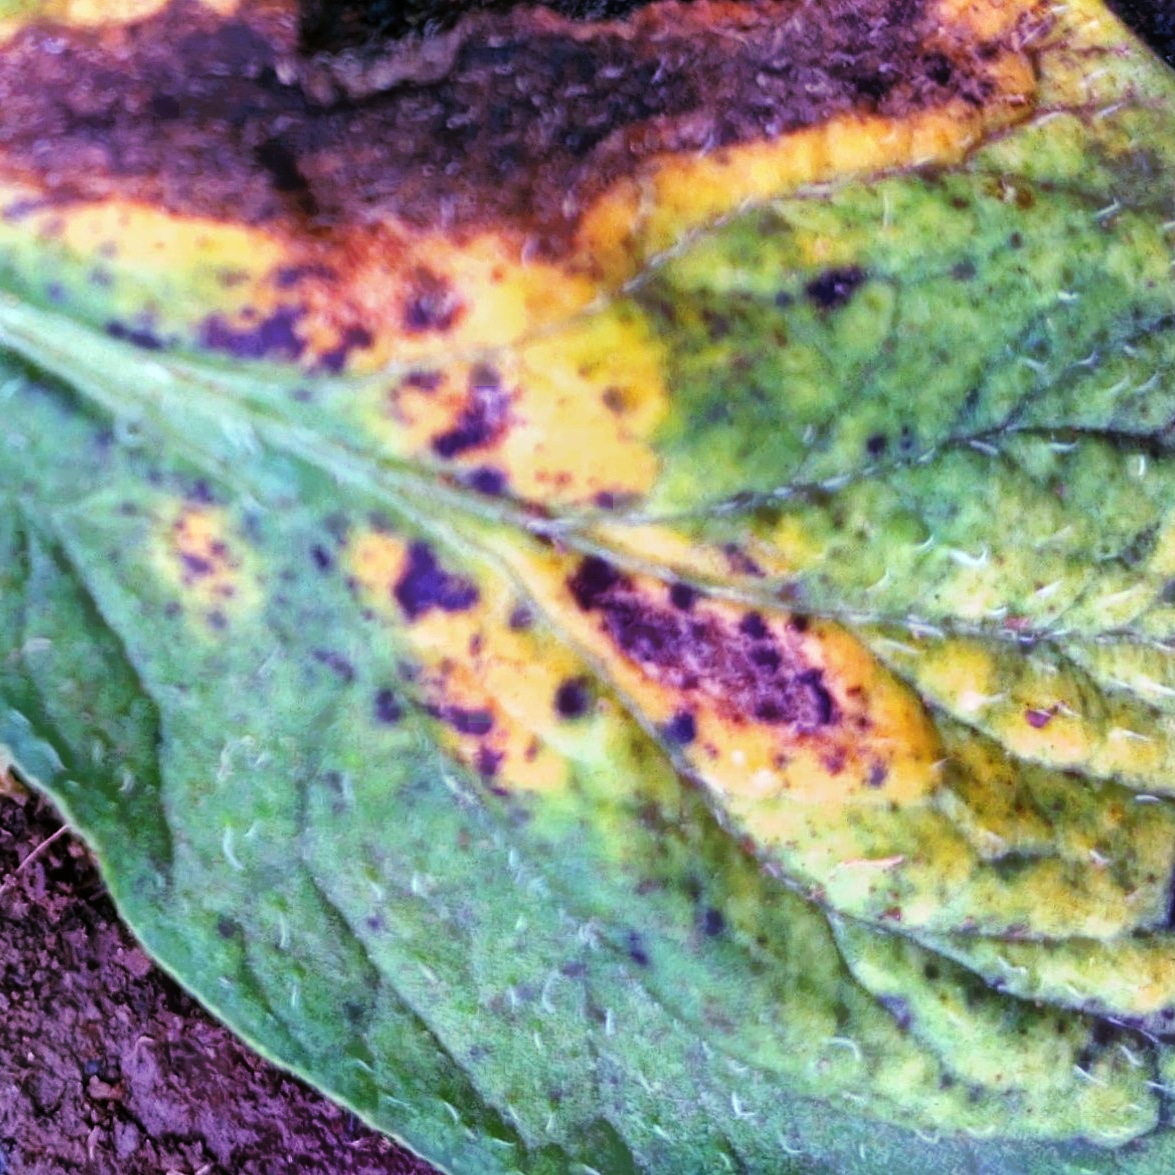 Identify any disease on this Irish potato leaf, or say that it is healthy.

late blight
